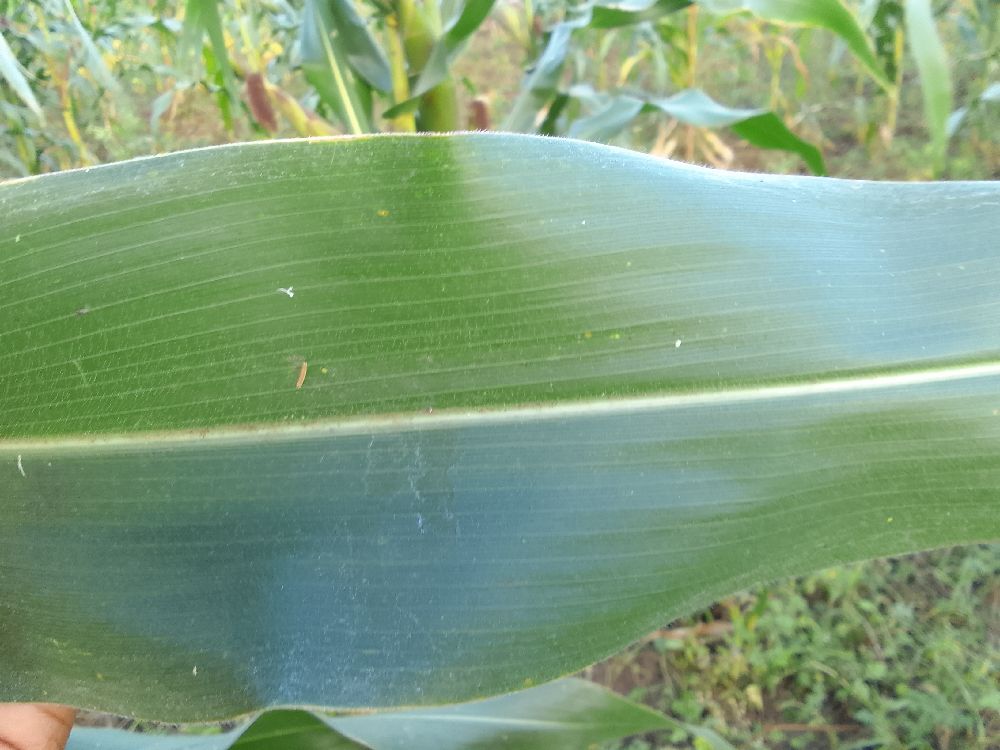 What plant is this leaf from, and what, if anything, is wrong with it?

maize, healthy
